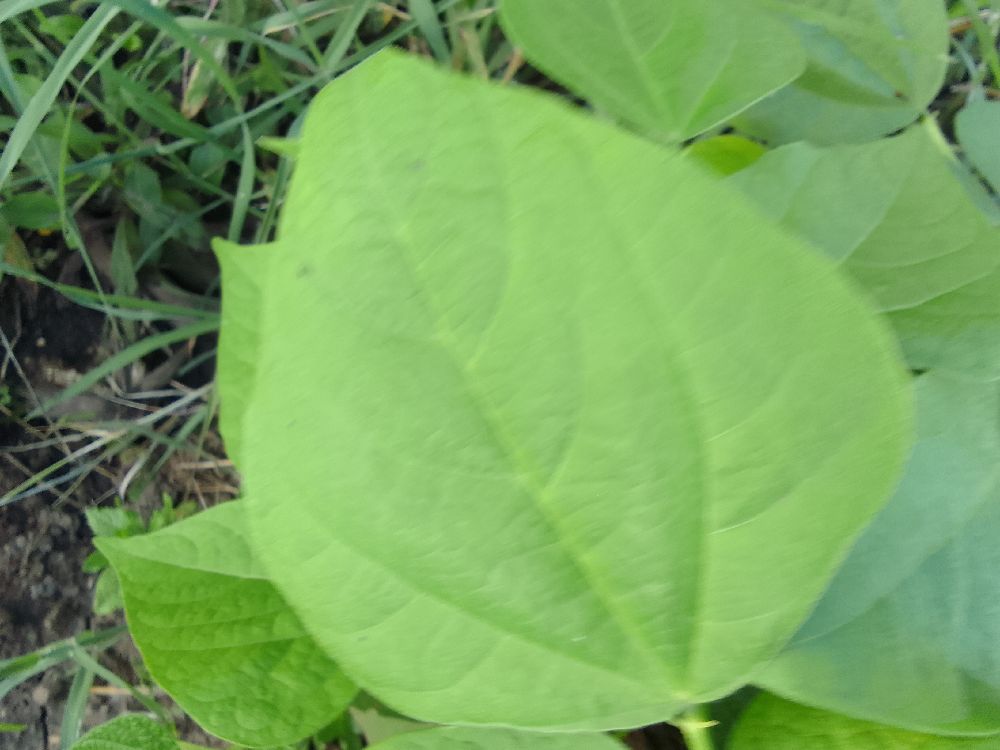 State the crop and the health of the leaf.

common bean, healthy
